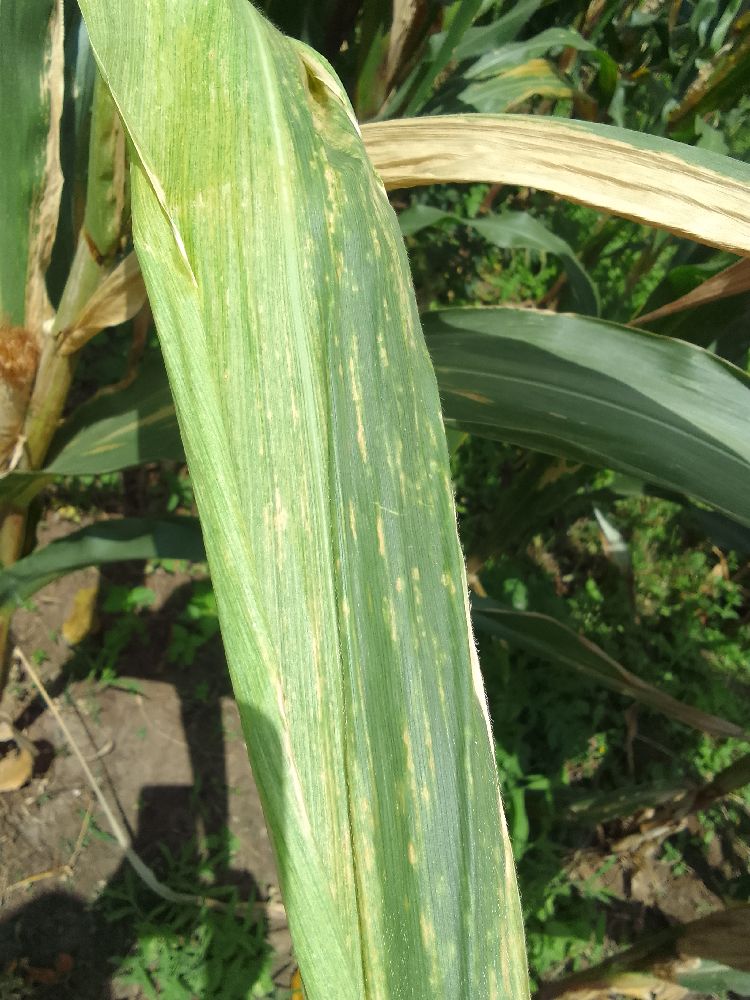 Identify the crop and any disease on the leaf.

maize, maize lethal necrosis
